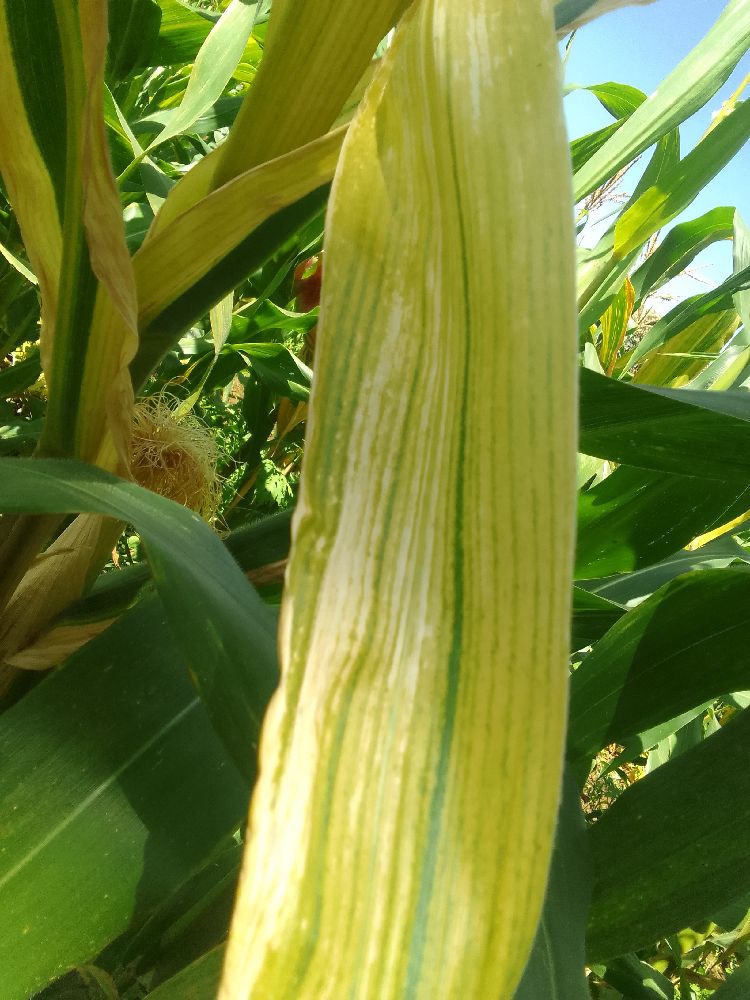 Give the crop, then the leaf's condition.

maize, maize lethal necrosis
